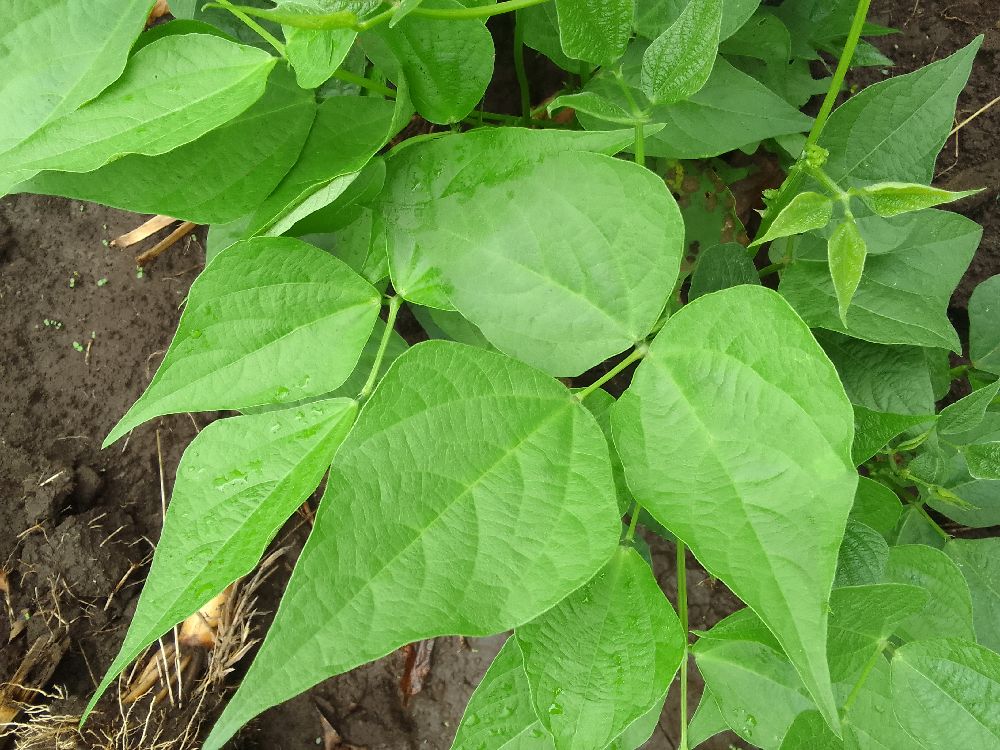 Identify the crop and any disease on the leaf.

common bean, healthy
